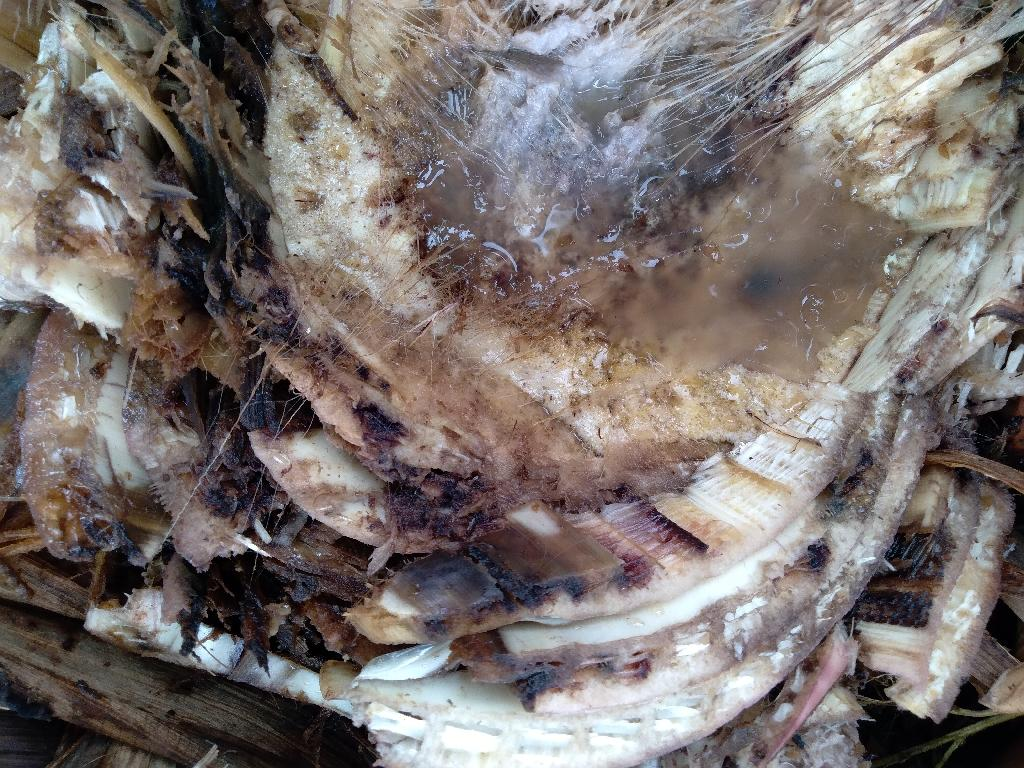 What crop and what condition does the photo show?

banana, fusarium wilt race 1
